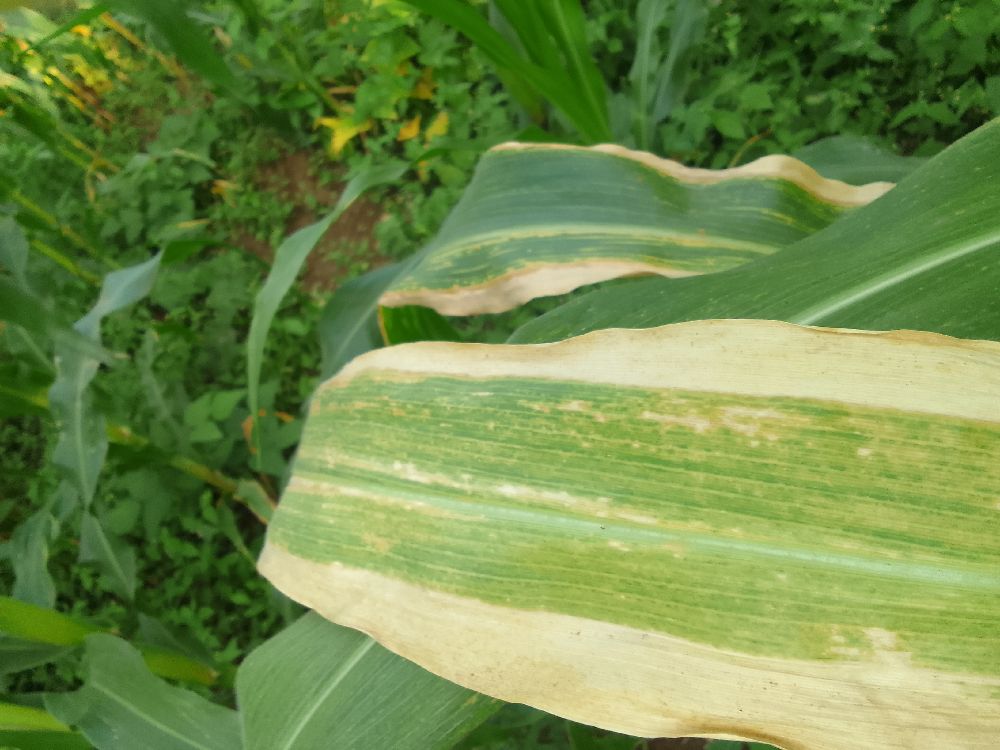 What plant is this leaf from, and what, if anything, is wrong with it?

maize, maize lethal necrosis
